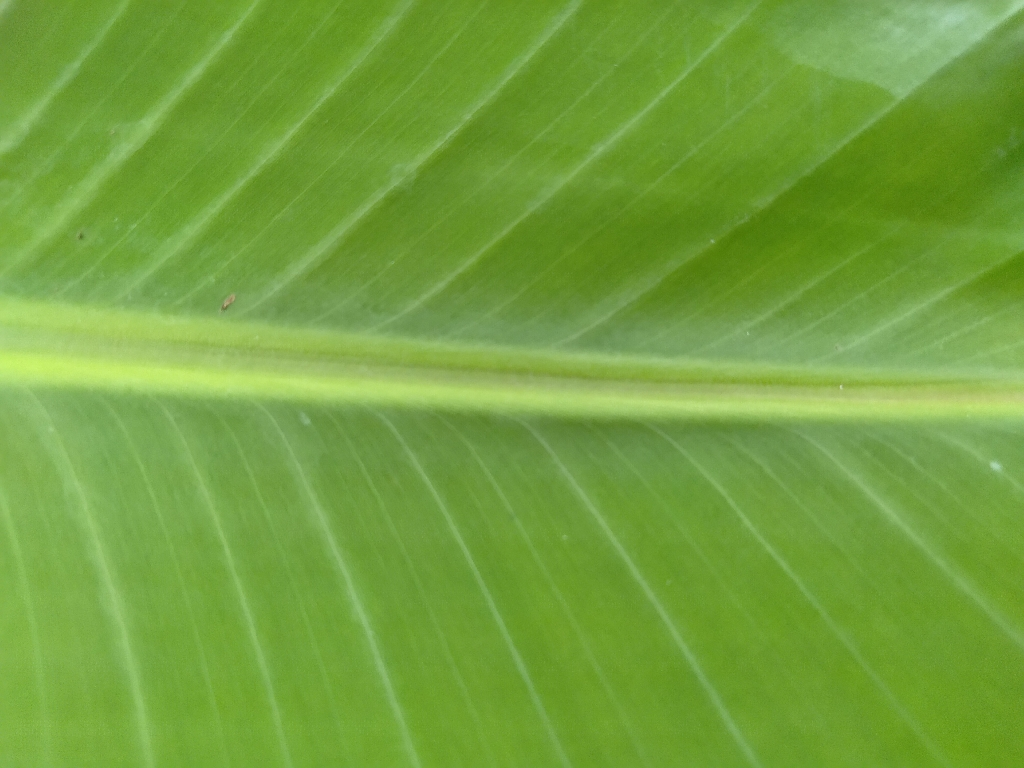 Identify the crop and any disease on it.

banana, healthy
